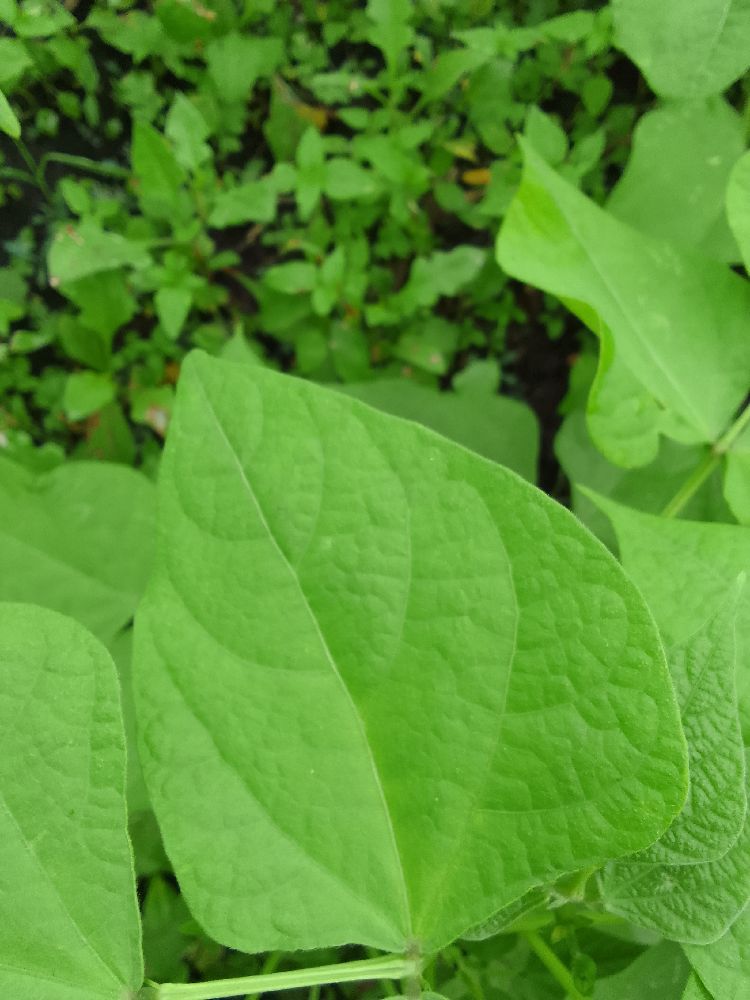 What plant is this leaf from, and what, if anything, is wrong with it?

common bean, healthy
